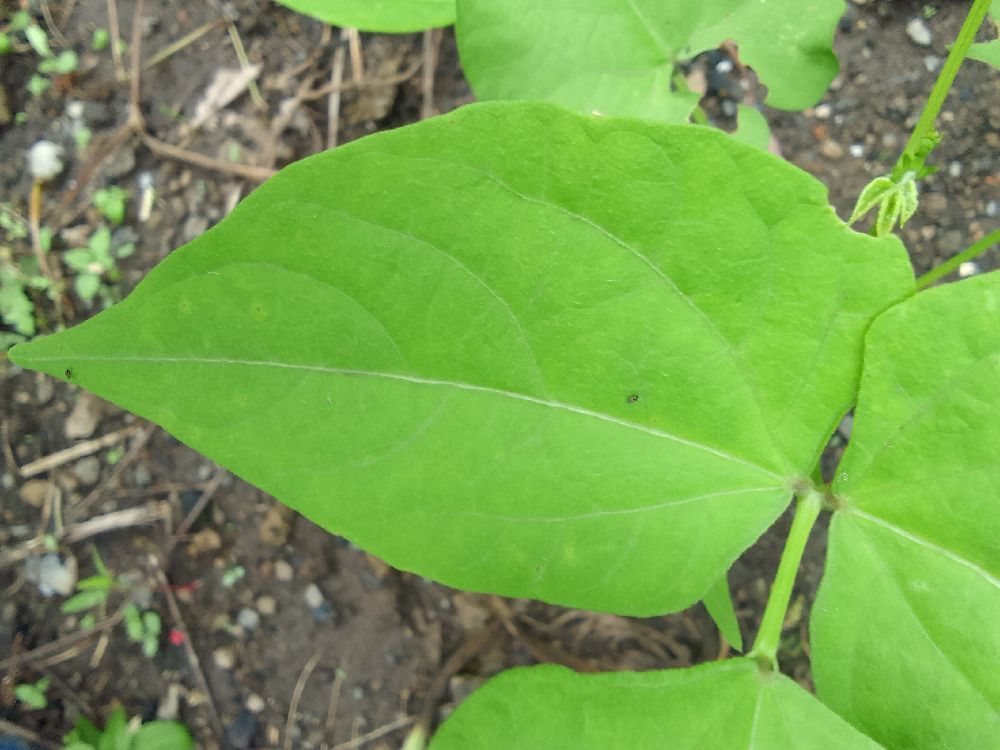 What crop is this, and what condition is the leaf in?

common bean, healthy
